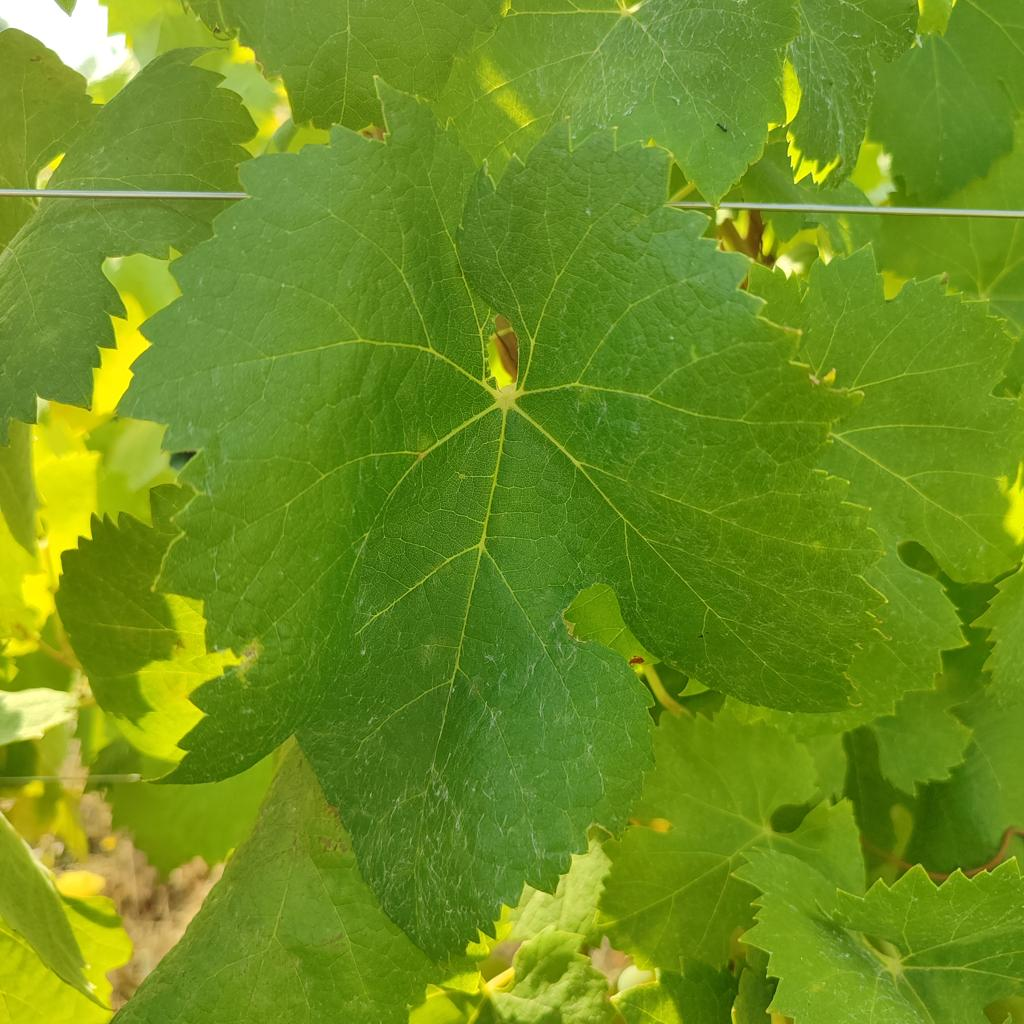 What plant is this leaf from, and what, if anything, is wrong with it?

grapevine, healthy
